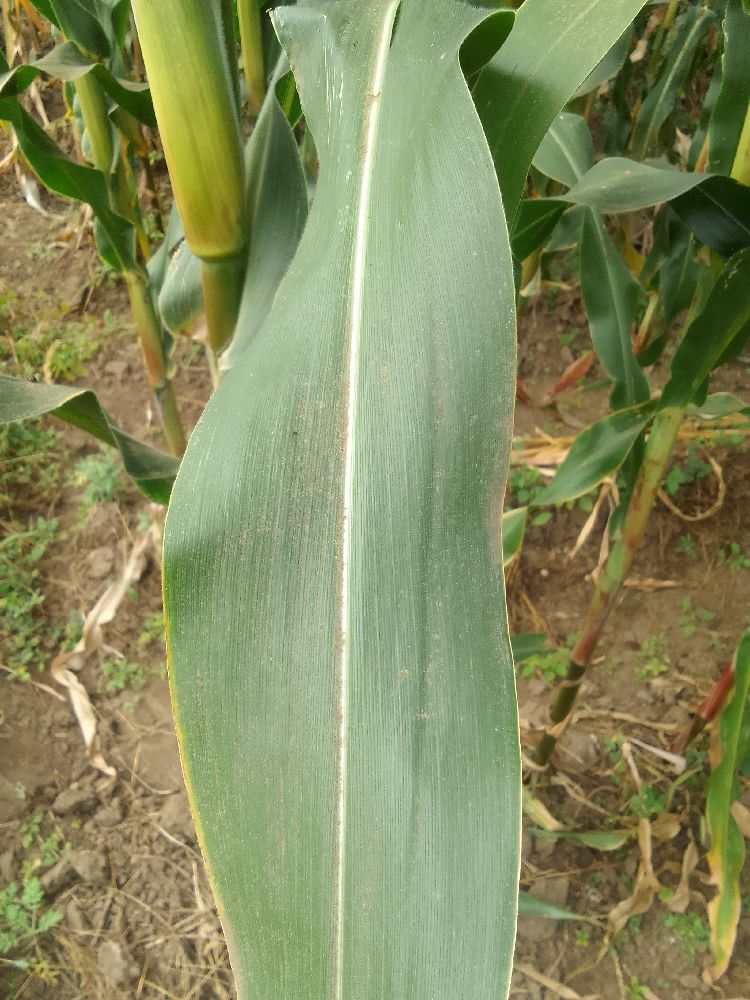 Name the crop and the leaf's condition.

maize, healthy
